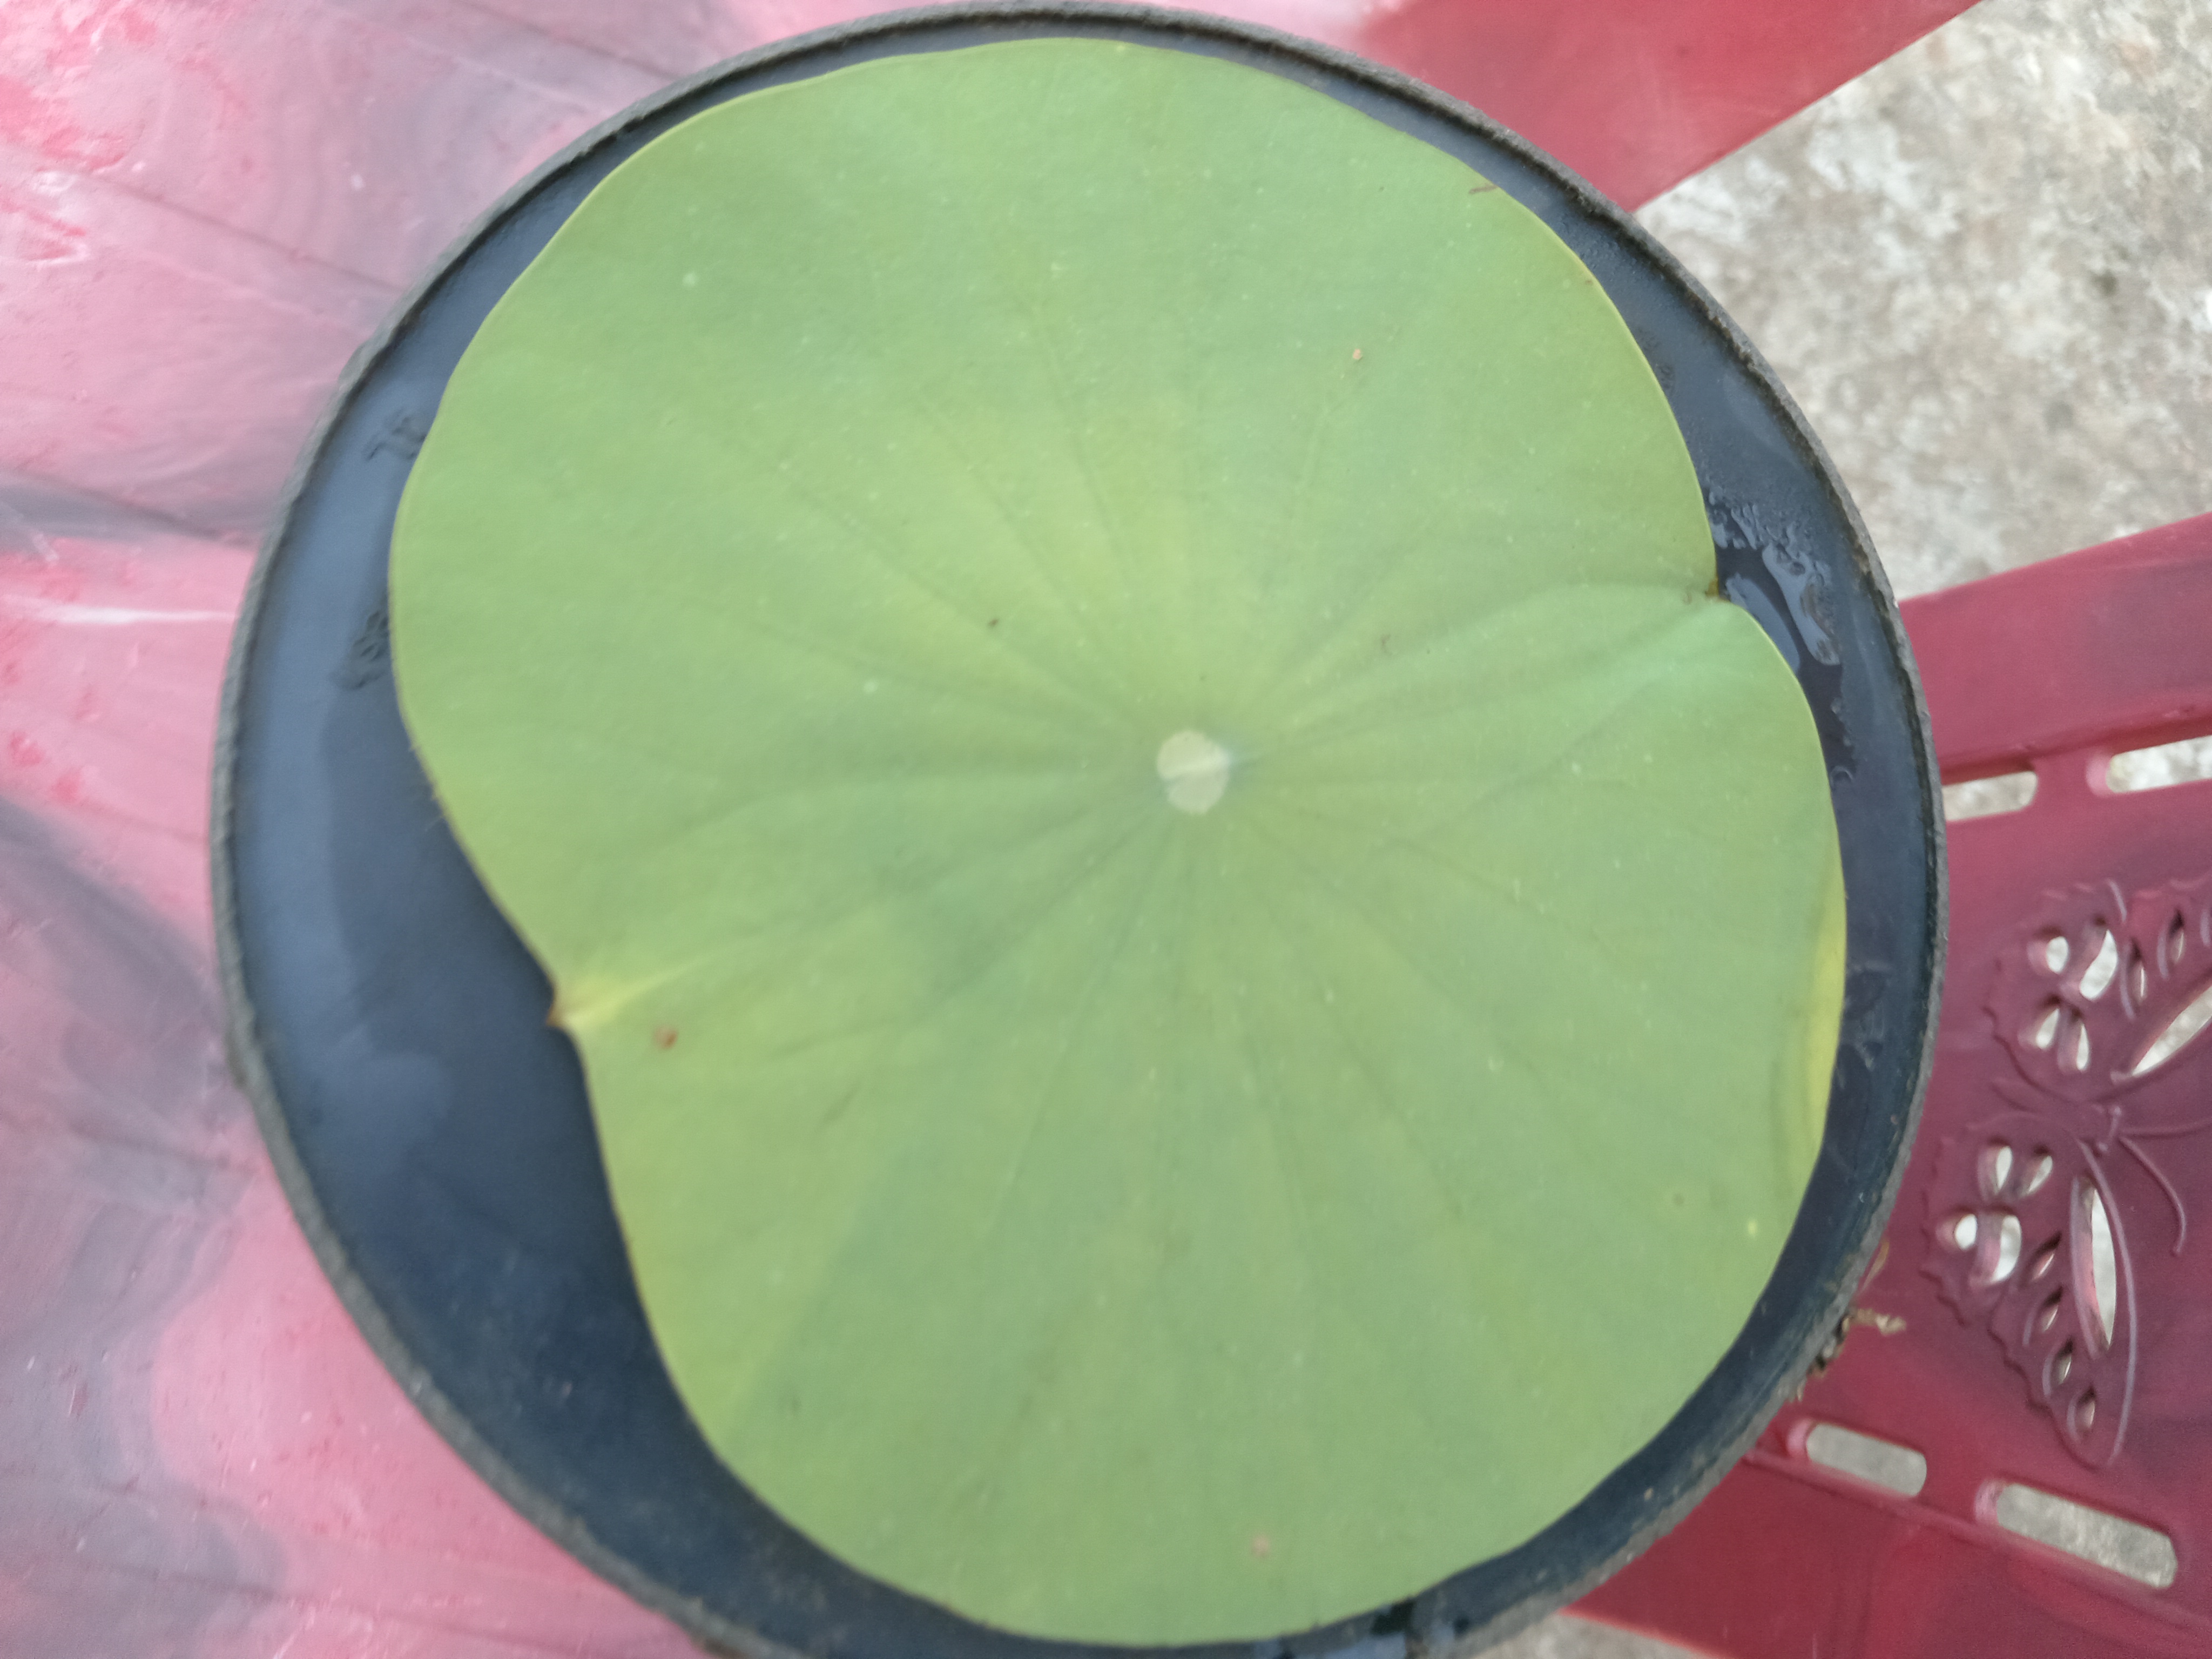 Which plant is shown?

lotus
